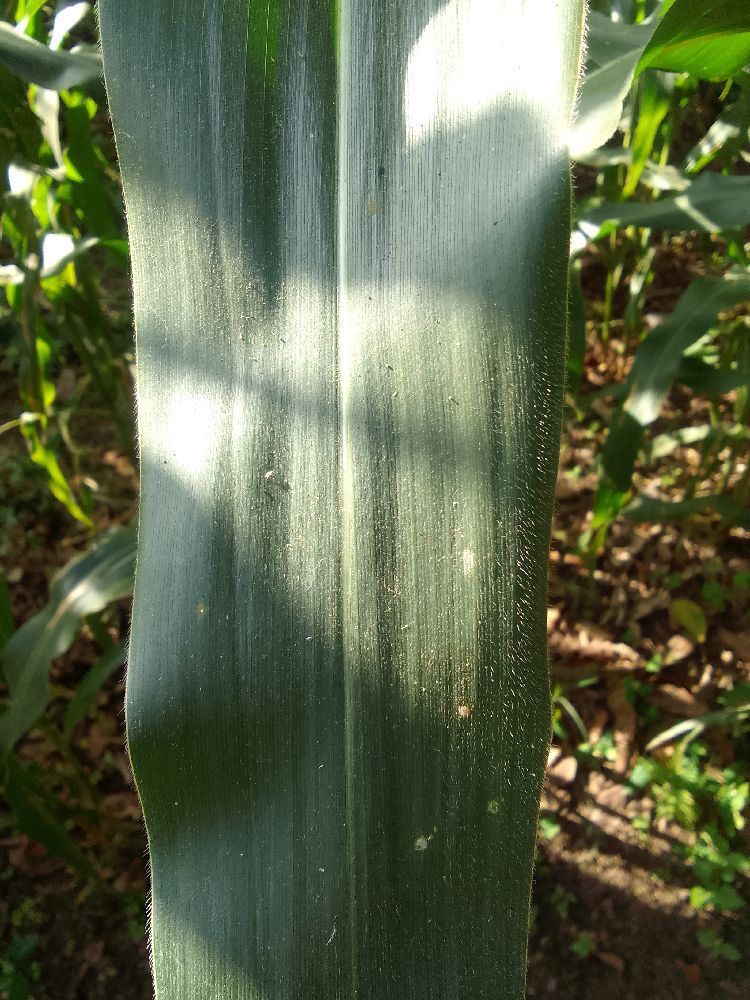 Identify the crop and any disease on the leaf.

maize, healthy
